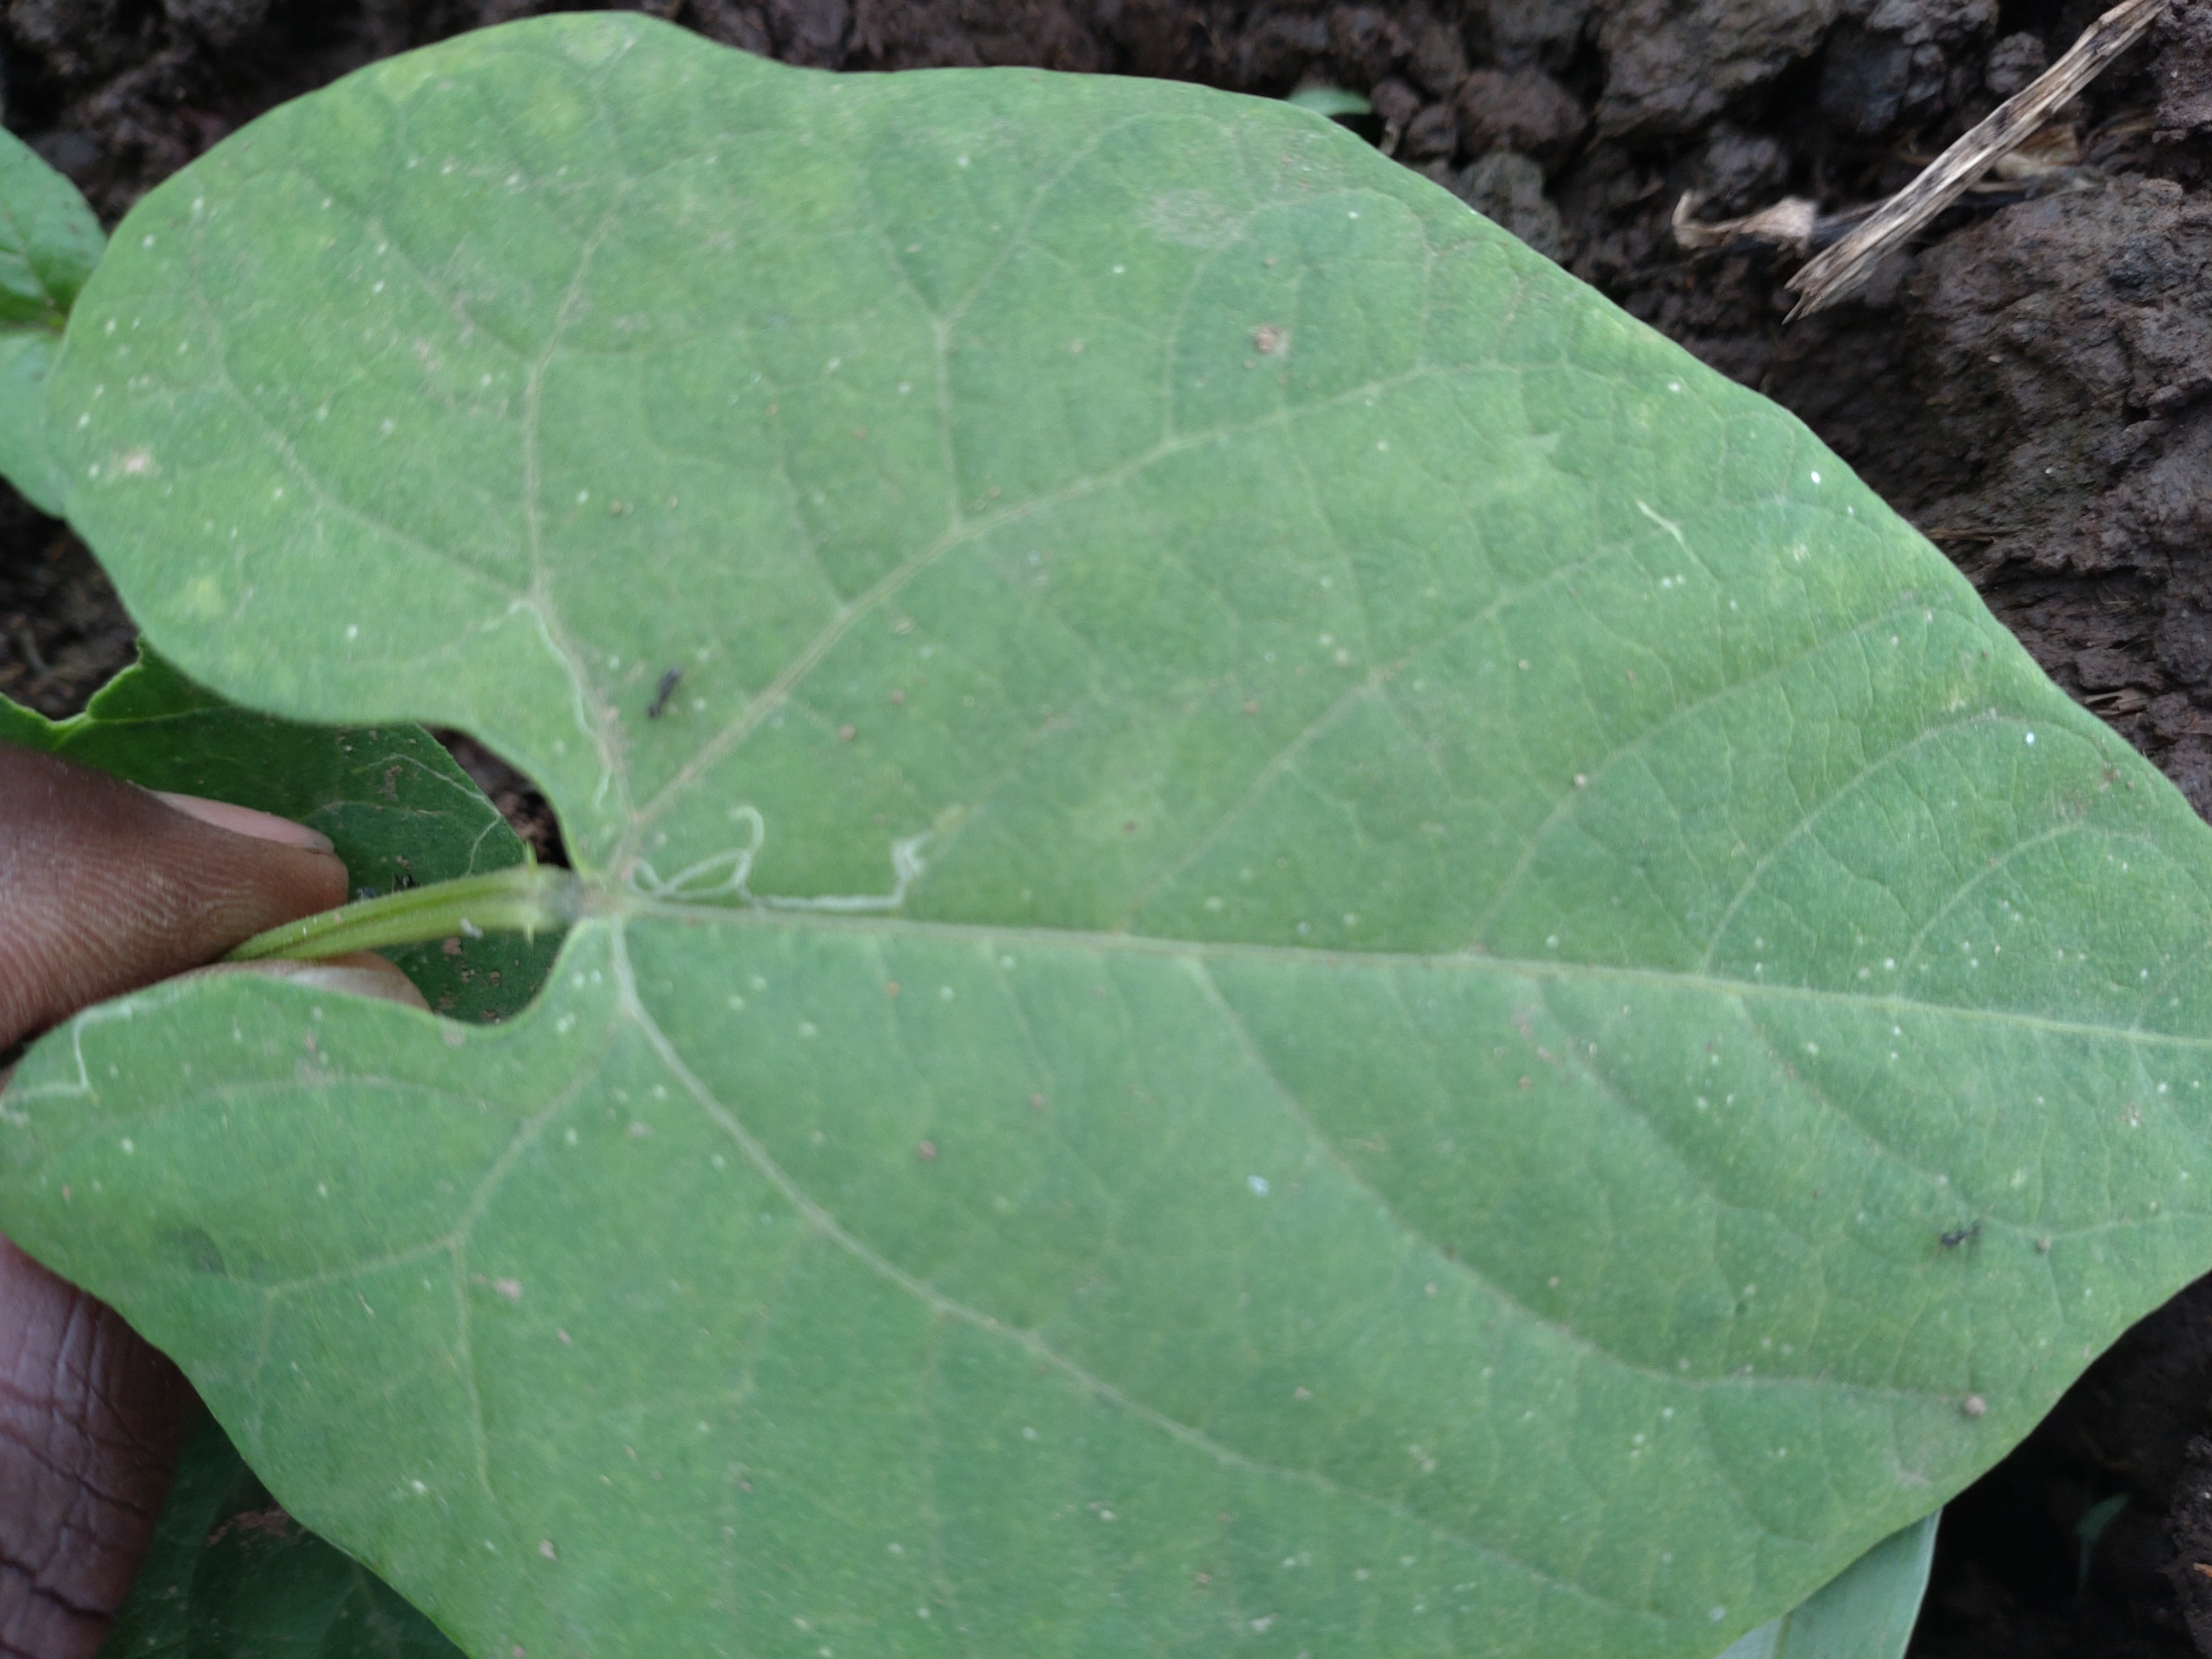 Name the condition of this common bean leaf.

healthy
